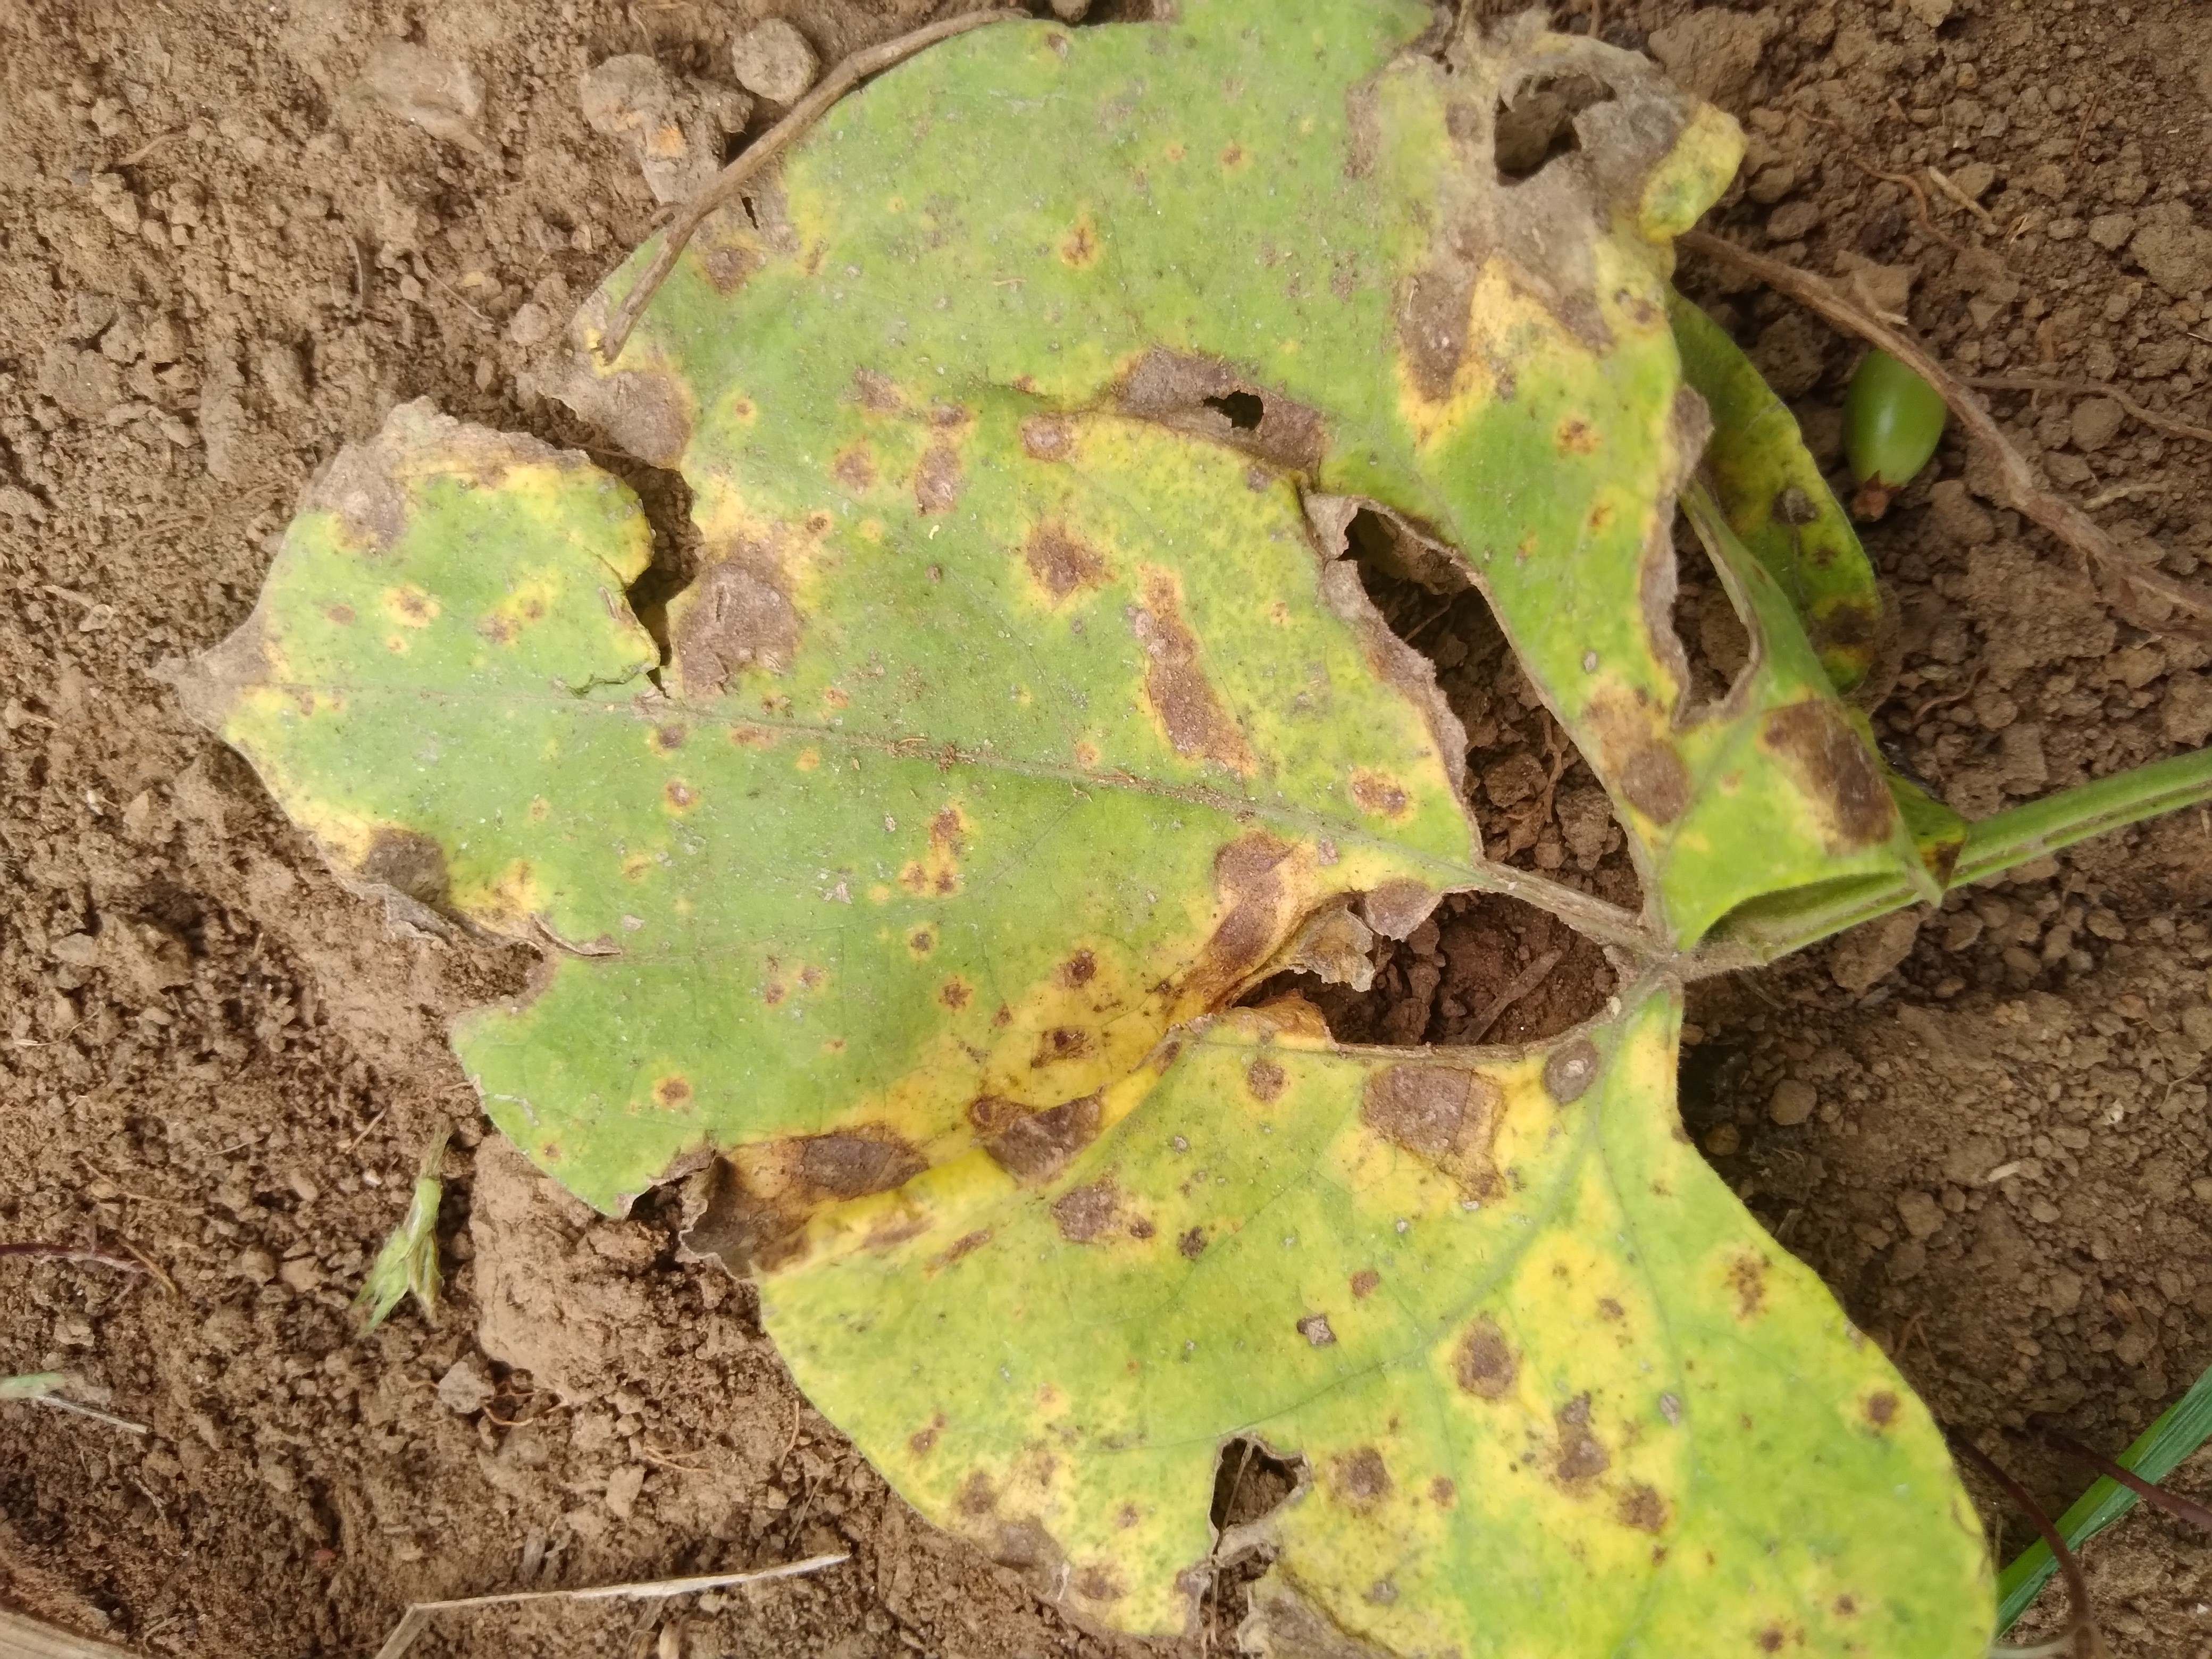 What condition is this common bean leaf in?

rust
